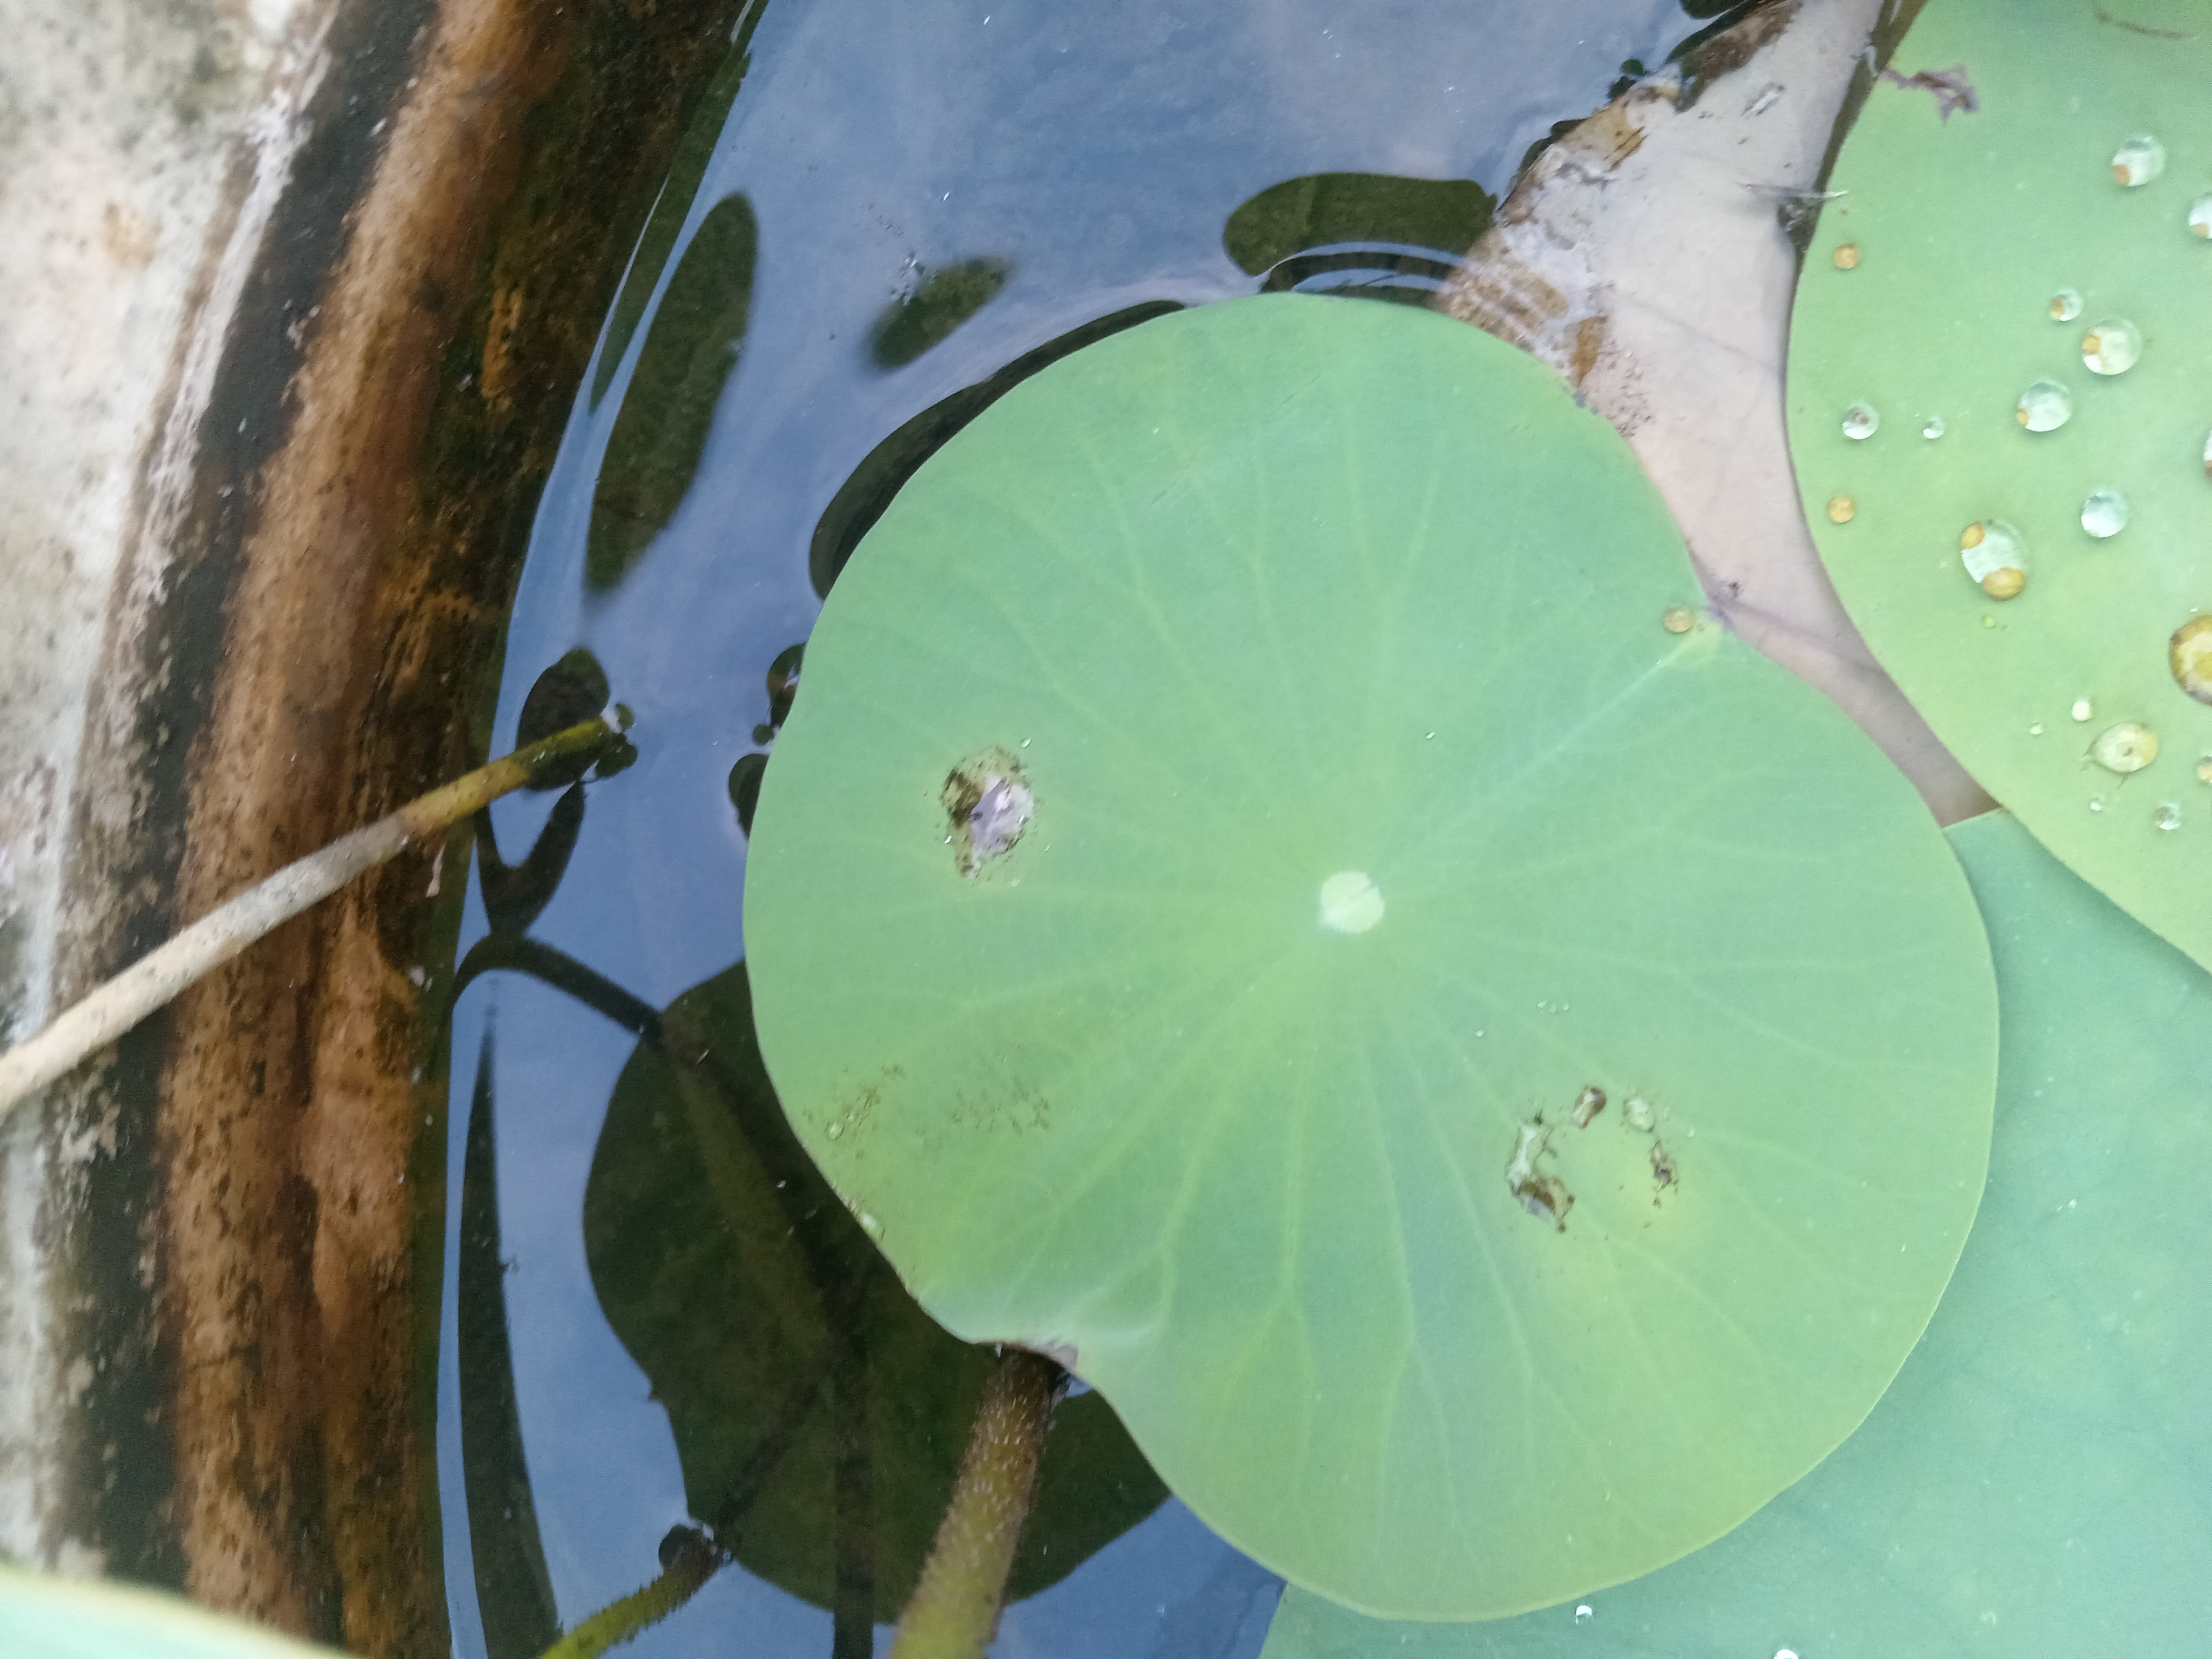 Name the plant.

lotus
